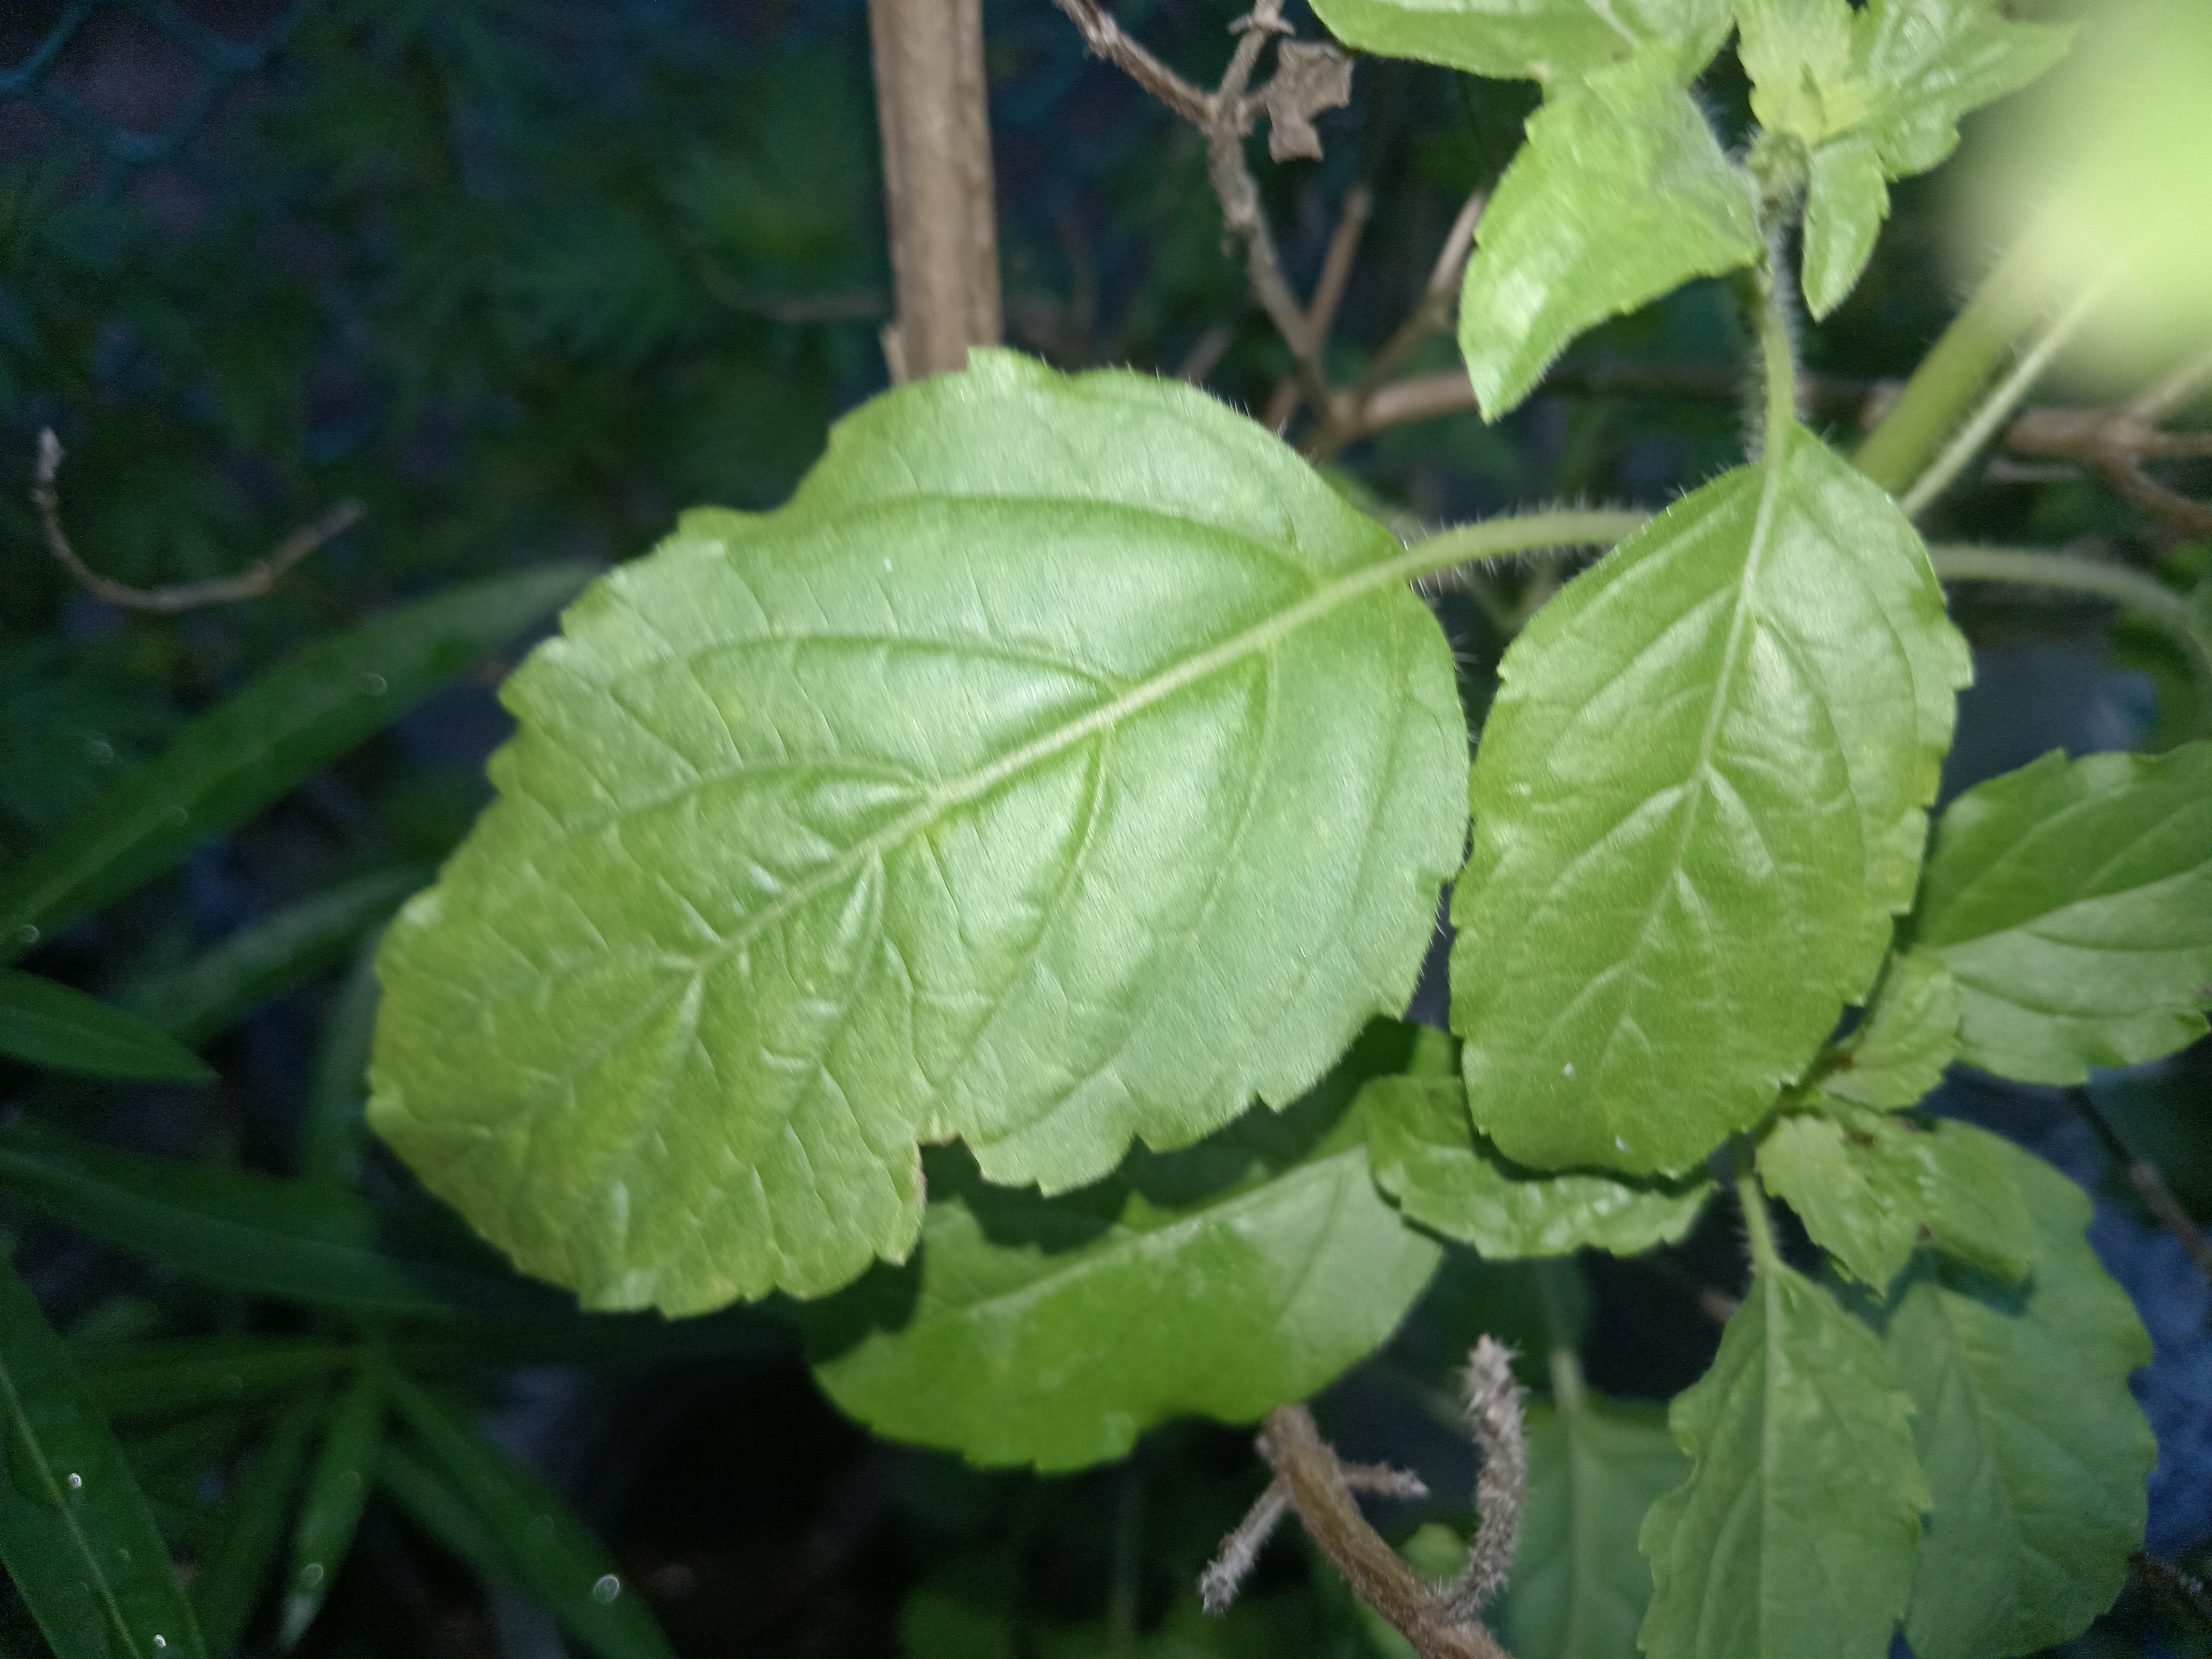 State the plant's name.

tulshi
